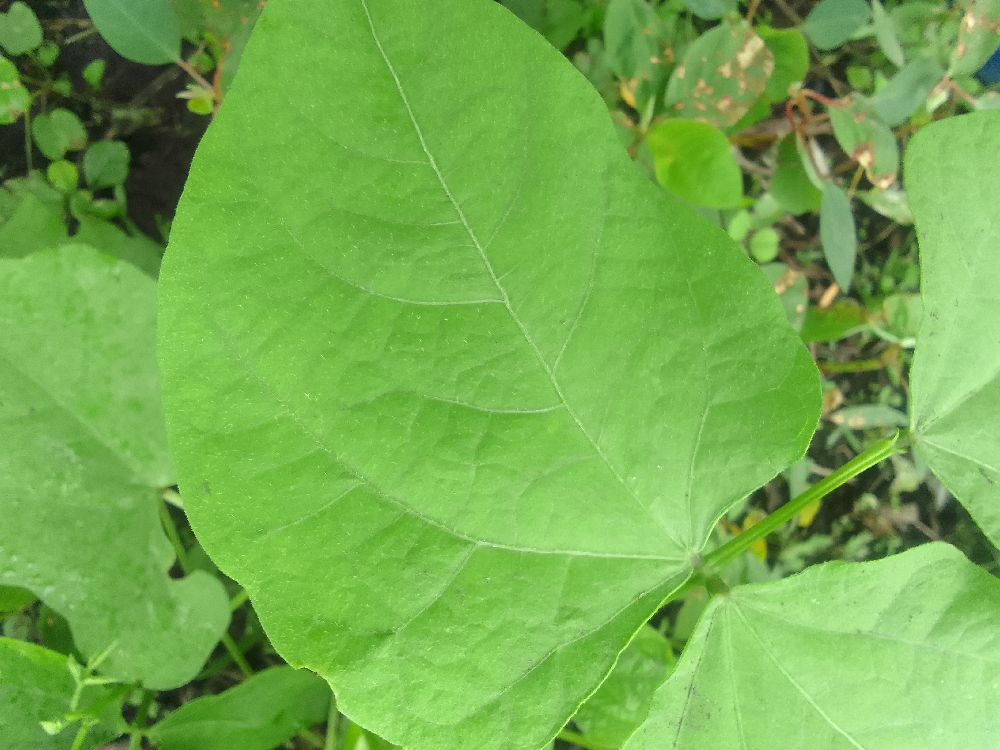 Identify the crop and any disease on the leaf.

common bean, healthy
